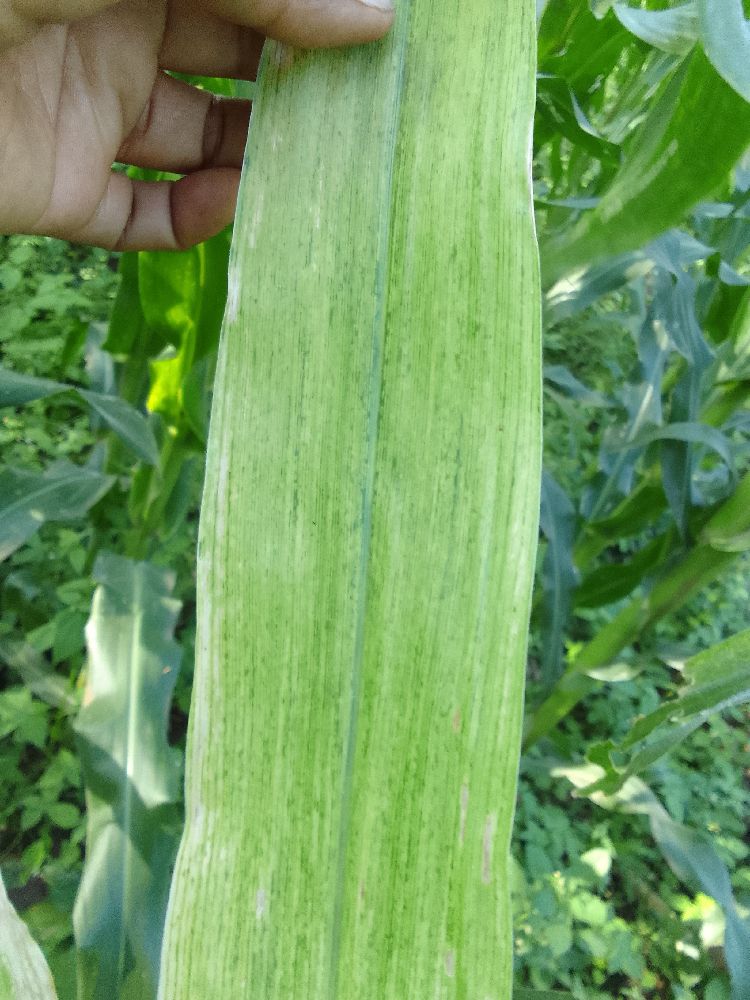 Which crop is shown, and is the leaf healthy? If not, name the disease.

maize, maize lethal necrosis
